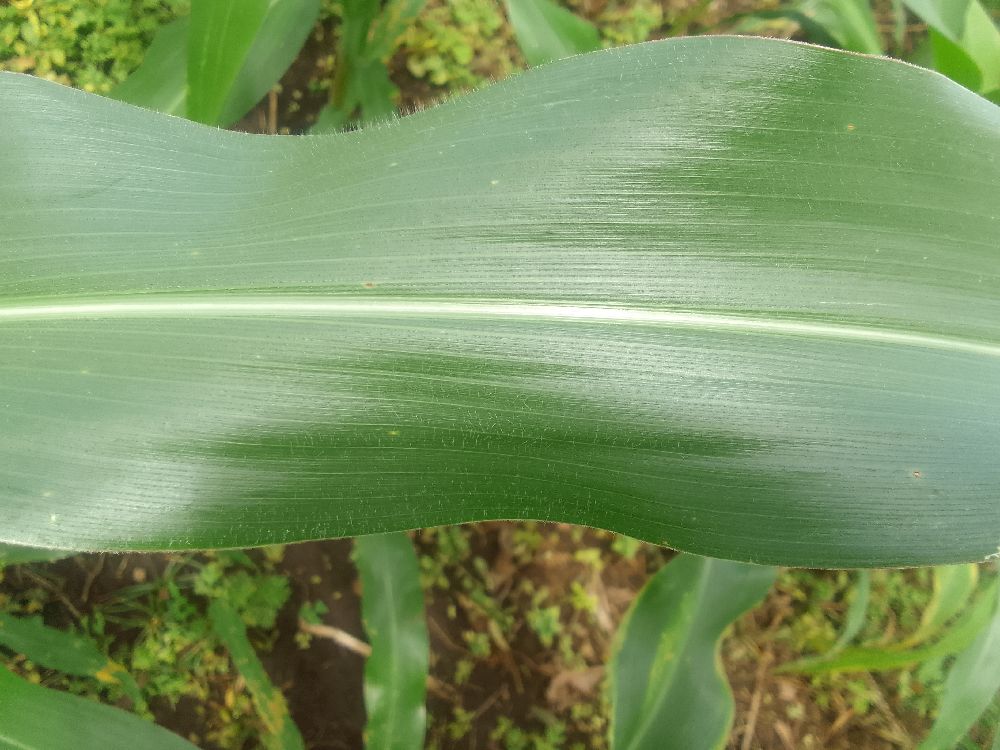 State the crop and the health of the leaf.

maize, healthy
